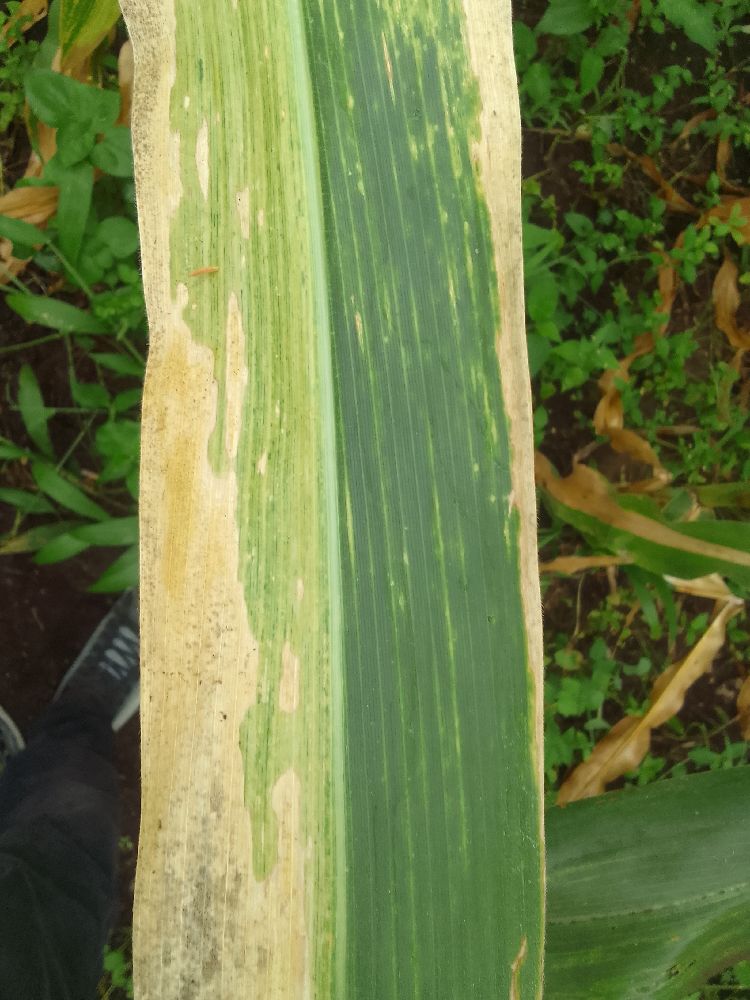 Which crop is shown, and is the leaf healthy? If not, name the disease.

maize, maize lethal necrosis
